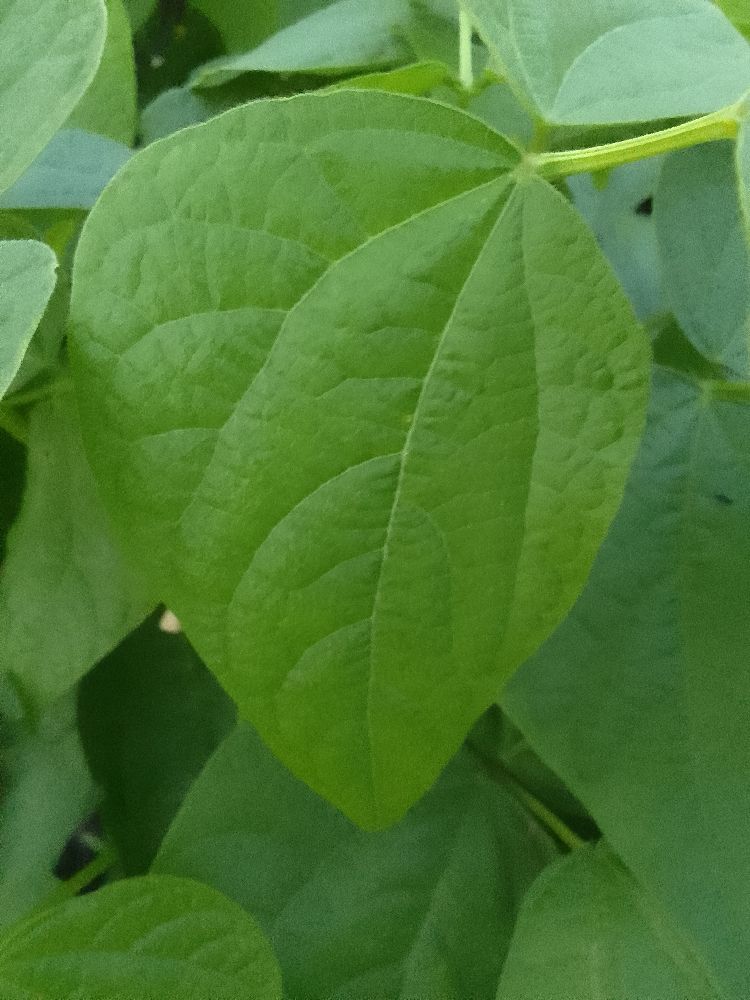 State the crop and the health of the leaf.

common bean, healthy
